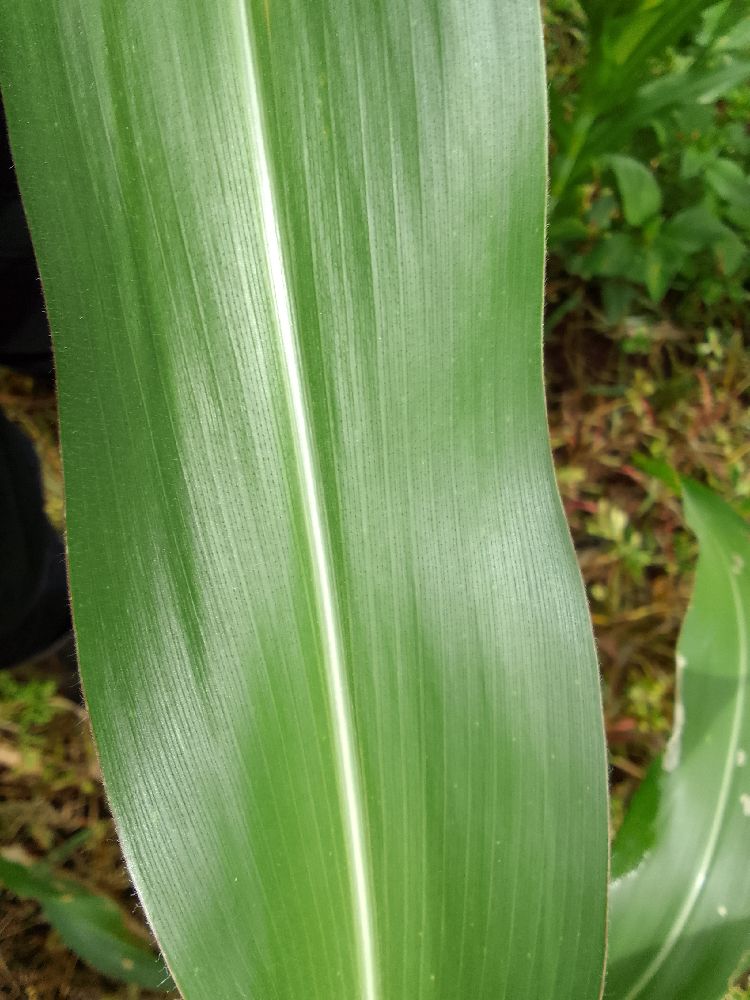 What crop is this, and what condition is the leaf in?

maize, healthy
